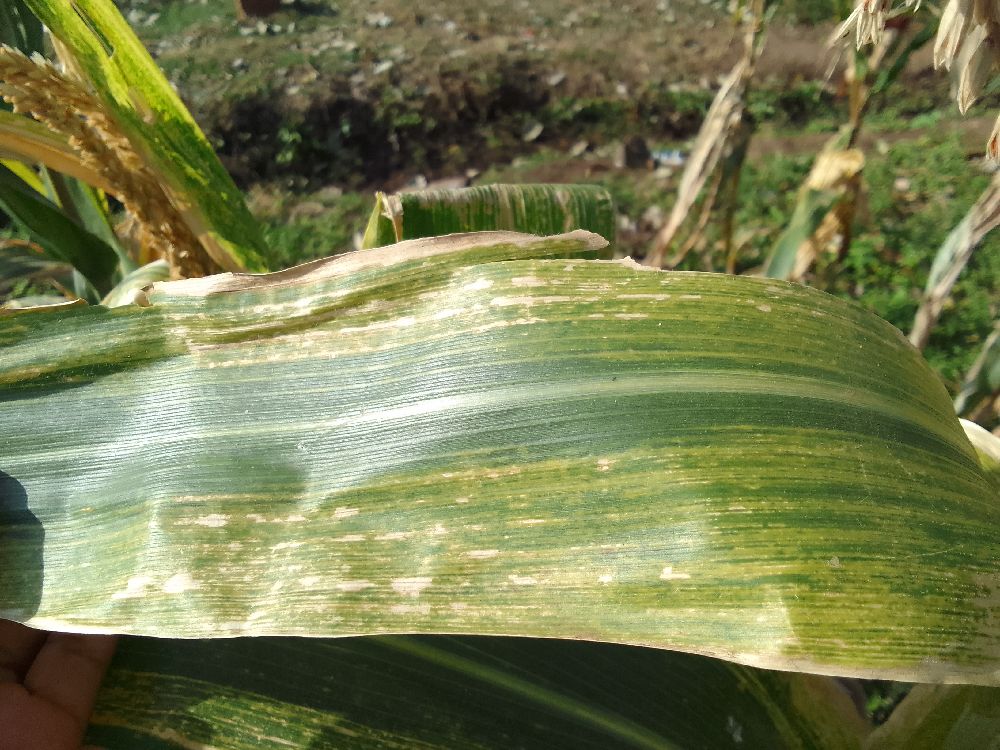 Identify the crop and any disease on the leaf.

maize, maize lethal necrosis
